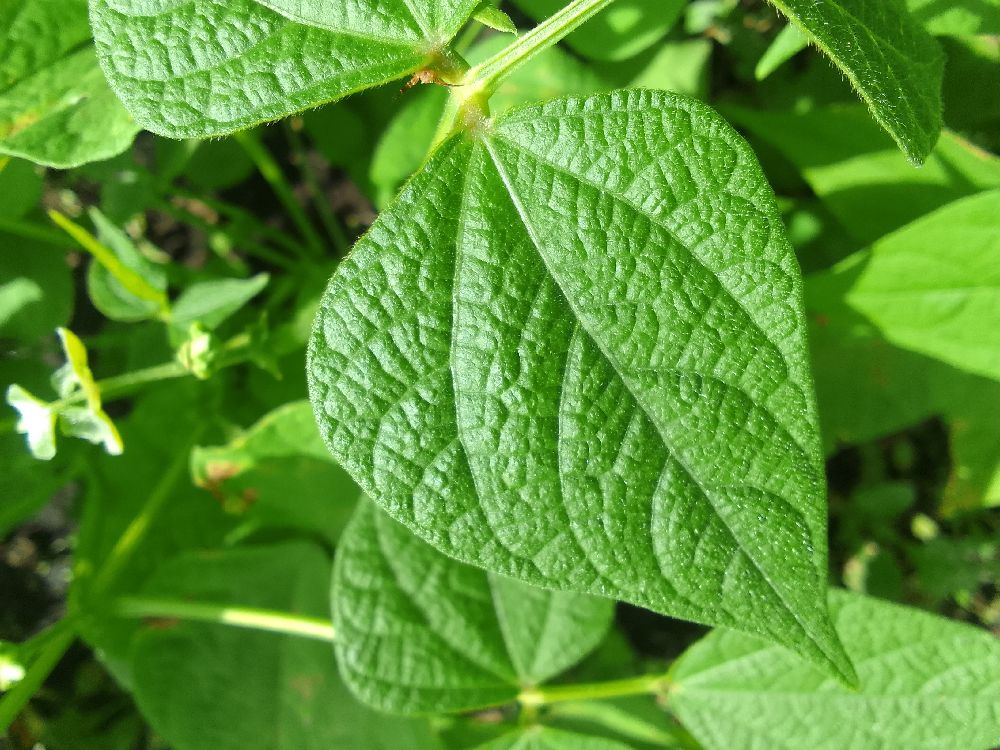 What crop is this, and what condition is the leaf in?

common bean, healthy
